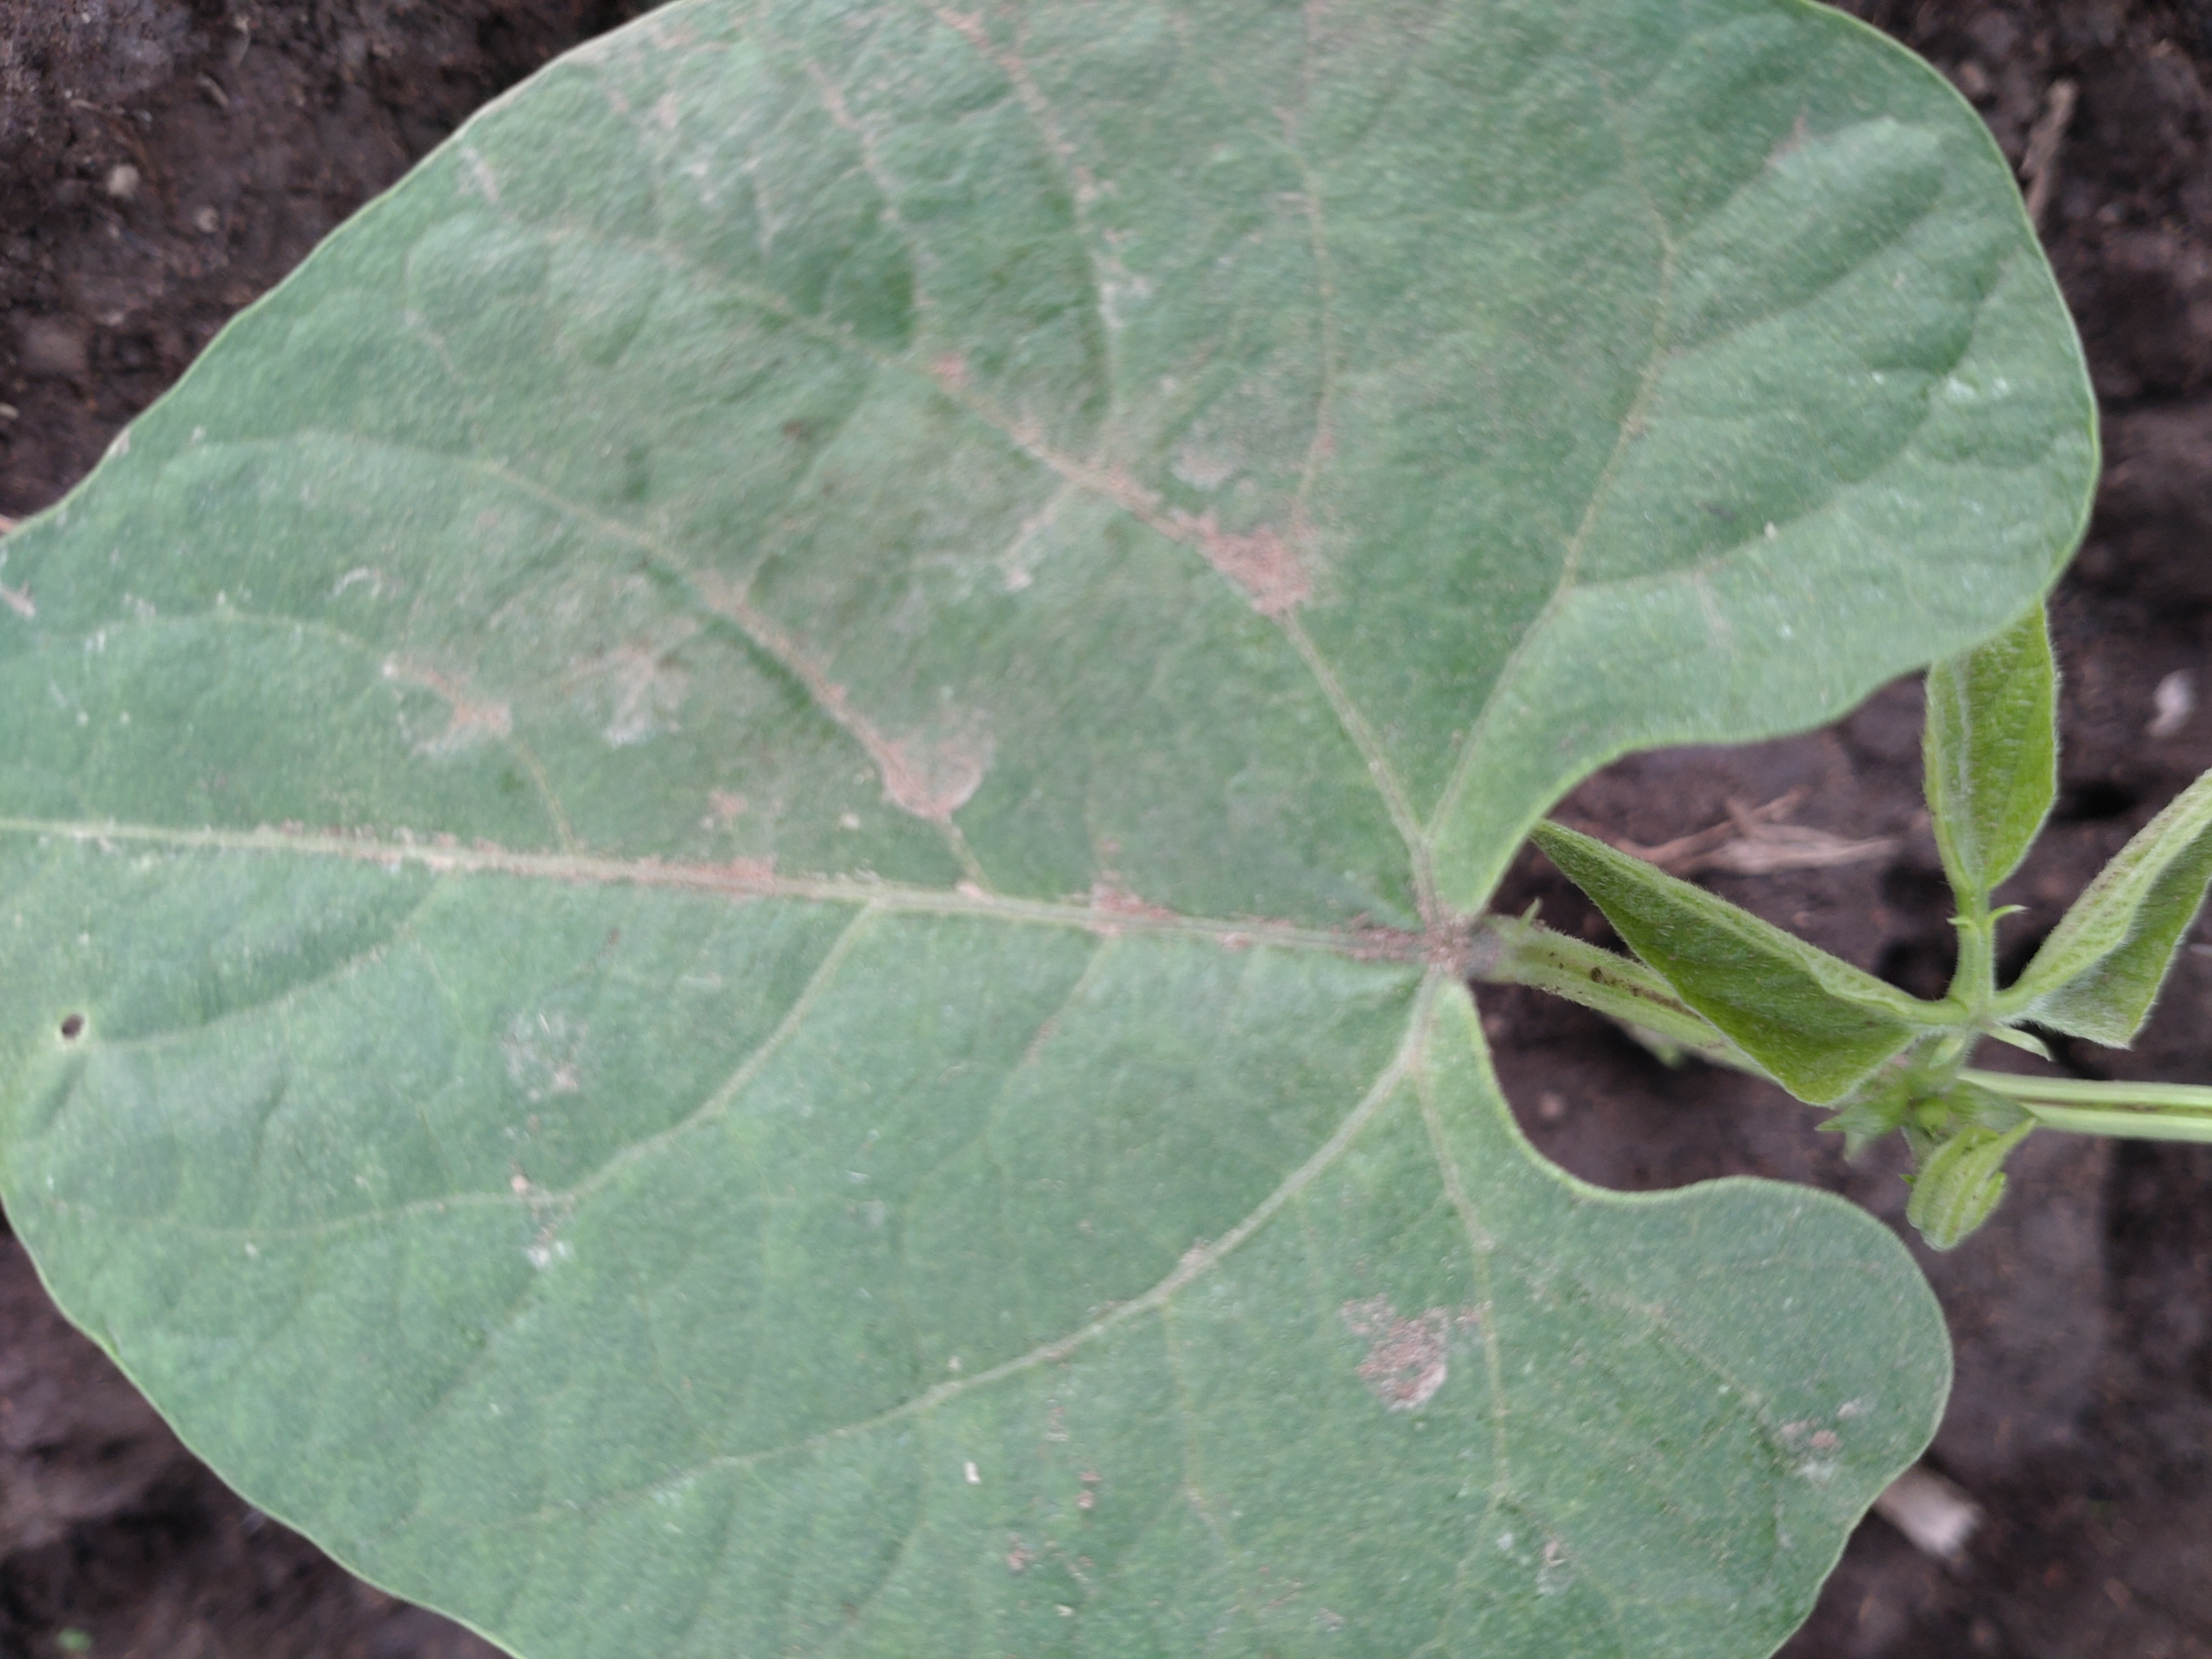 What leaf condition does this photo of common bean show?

healthy
